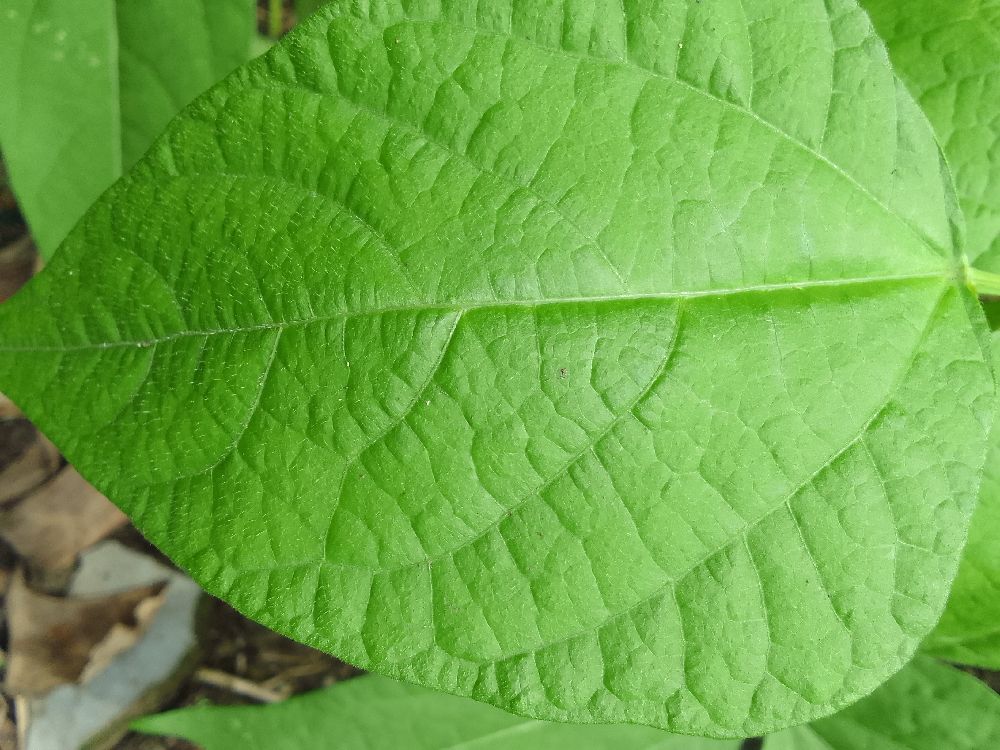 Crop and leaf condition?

common bean, healthy
